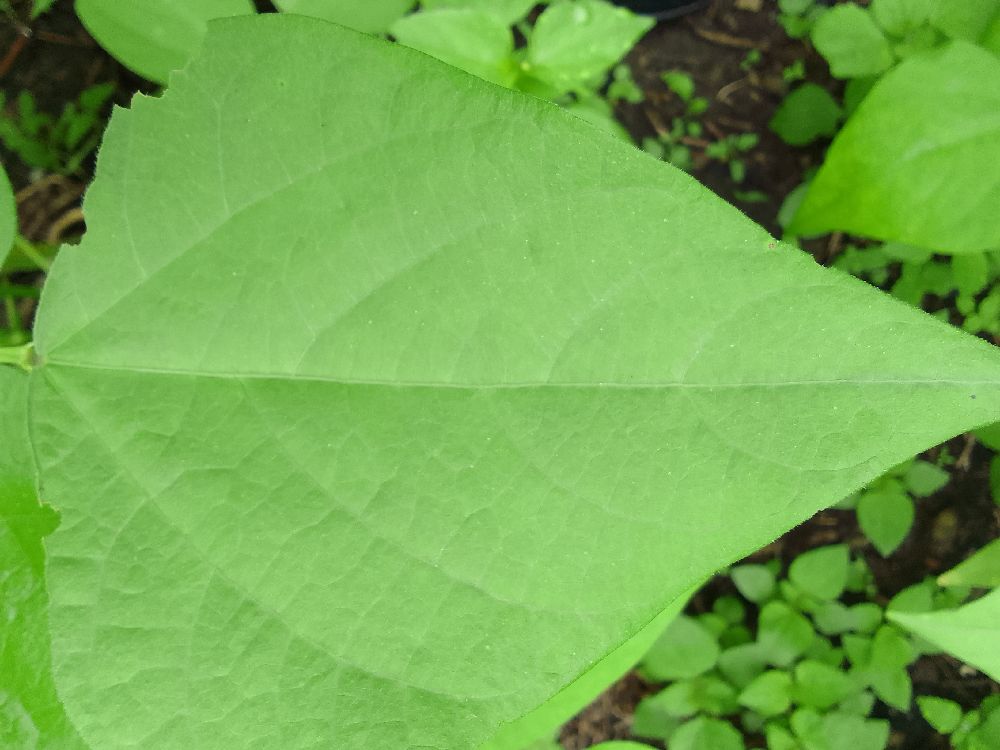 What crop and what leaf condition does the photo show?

common bean, healthy
